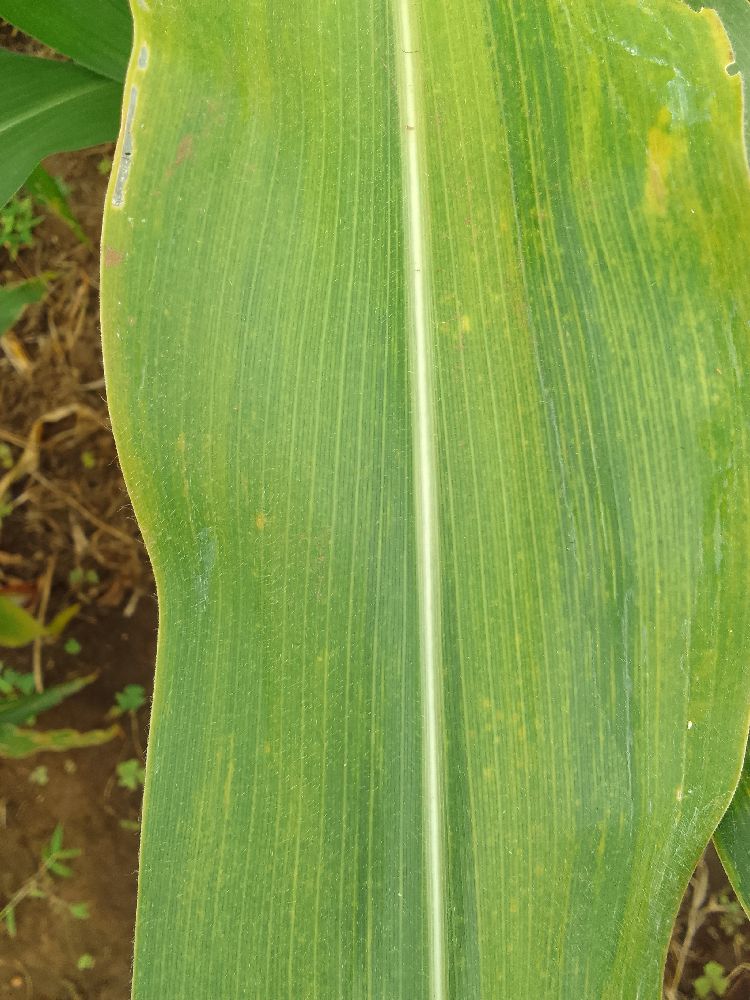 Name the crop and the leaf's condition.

maize, maize lethal necrosis
